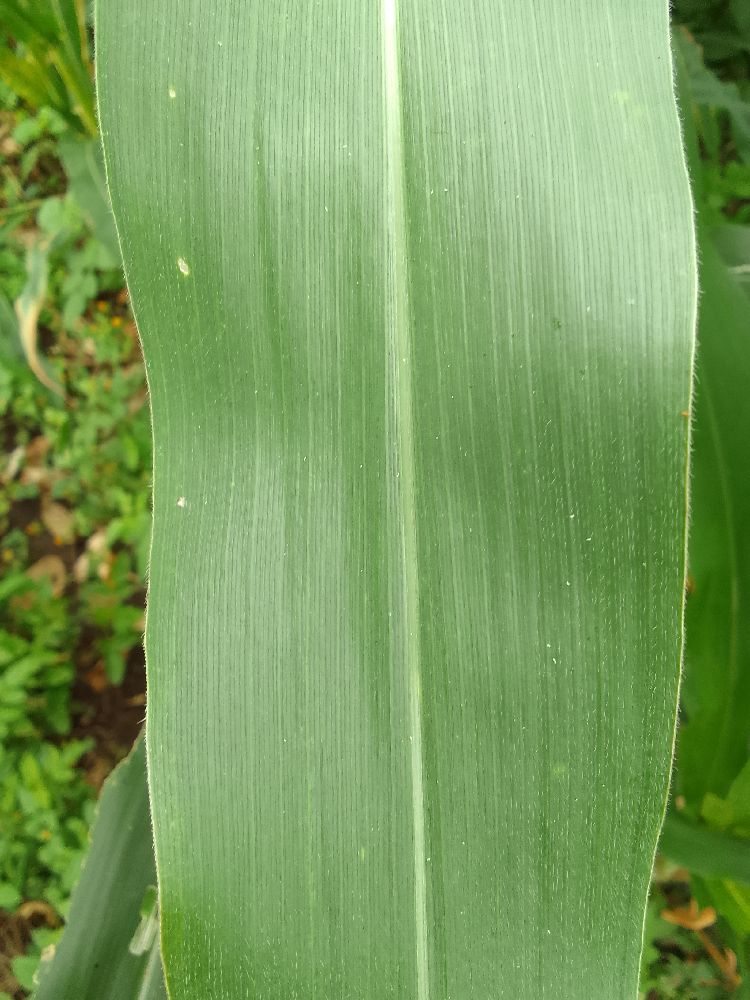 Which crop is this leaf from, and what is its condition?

maize, healthy
